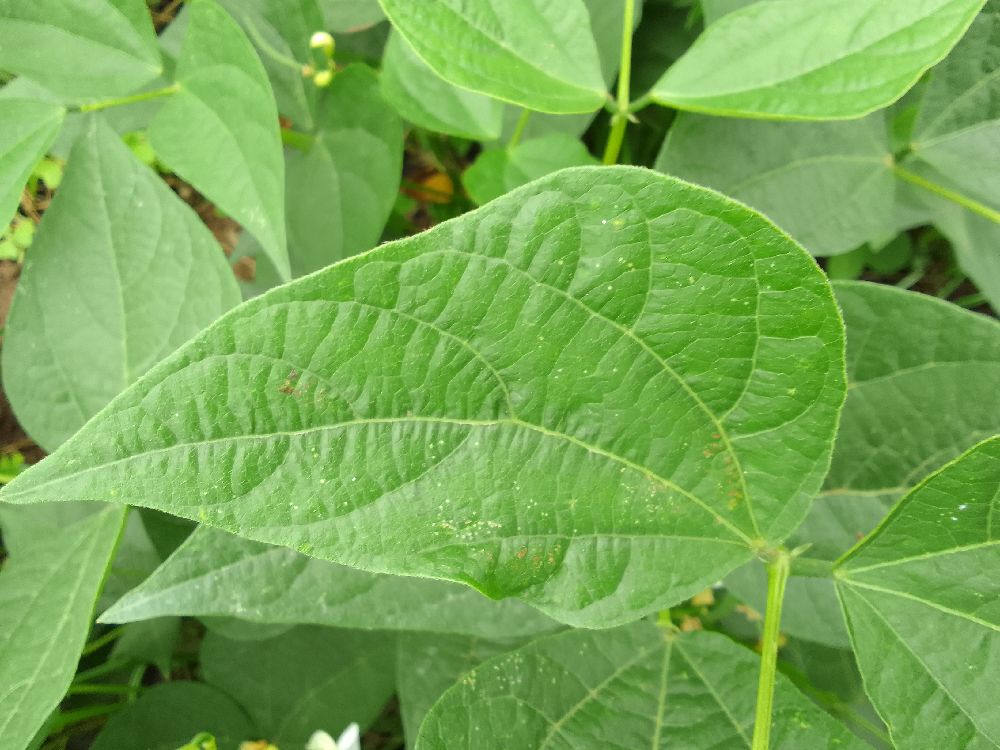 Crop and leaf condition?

common bean, healthy
